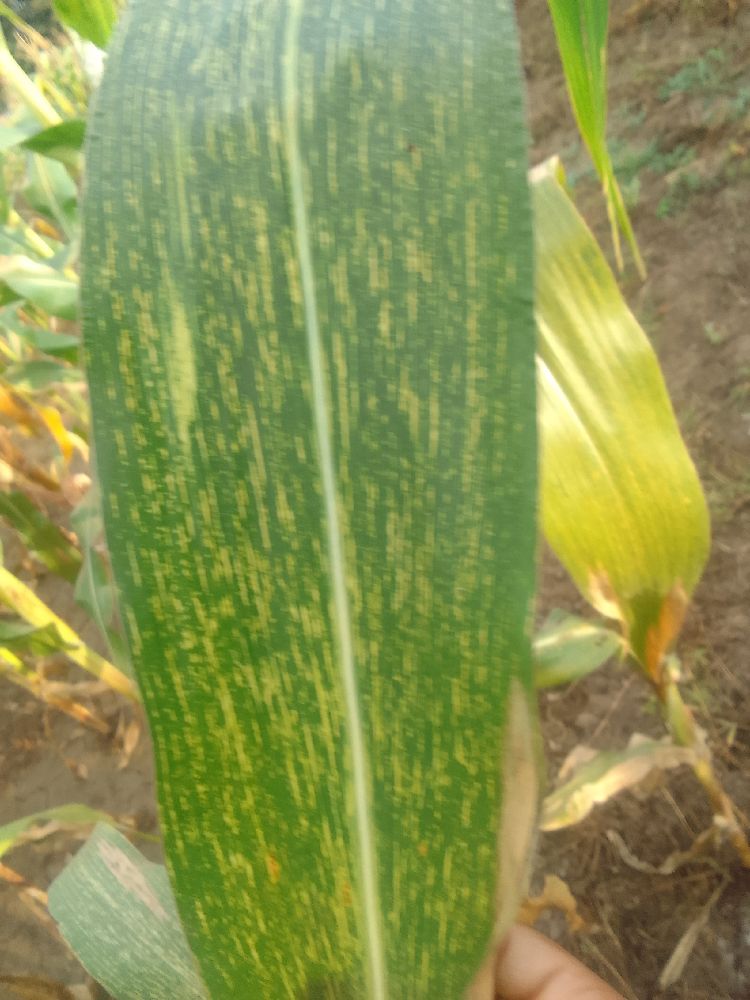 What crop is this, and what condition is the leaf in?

maize, maize streak virus
